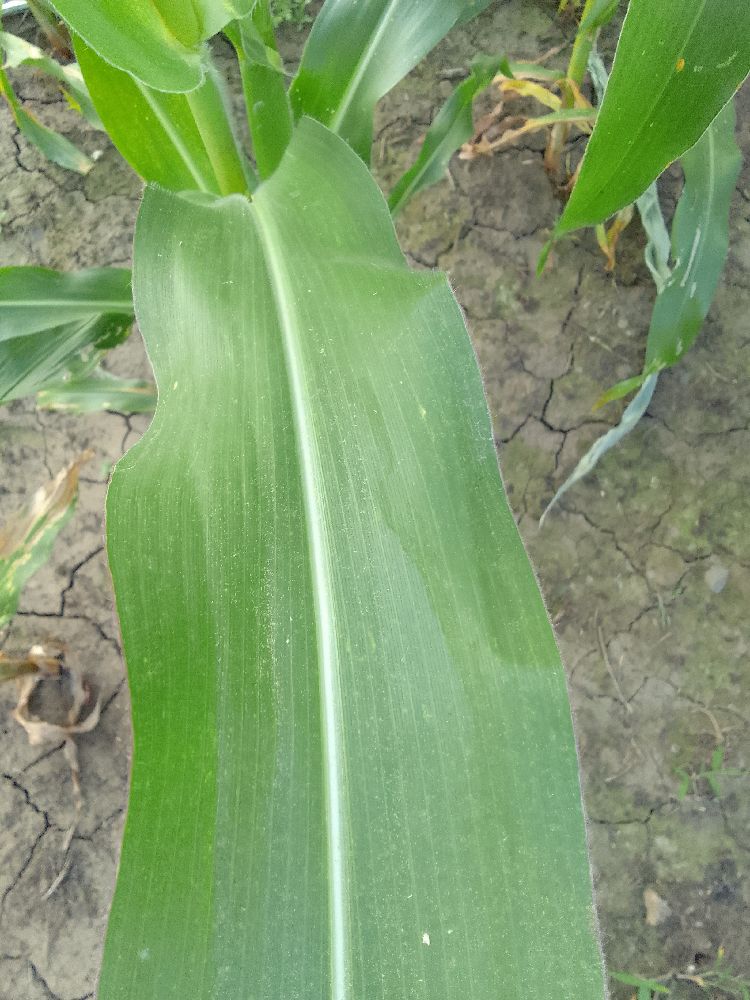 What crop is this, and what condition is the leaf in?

maize, healthy
